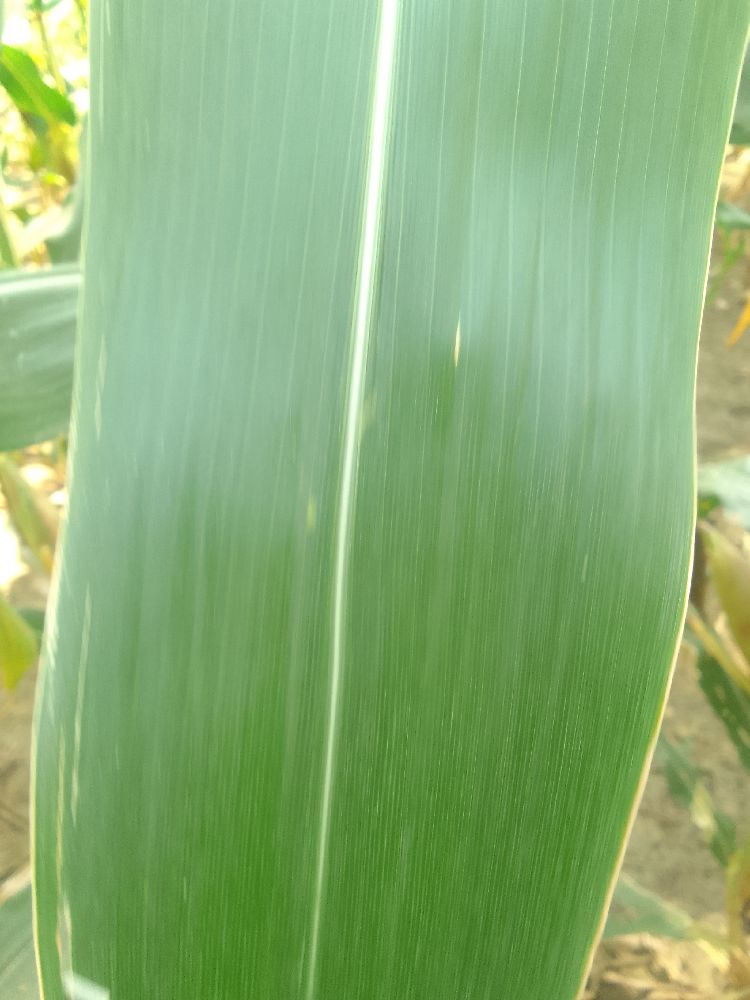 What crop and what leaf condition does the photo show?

maize, healthy
